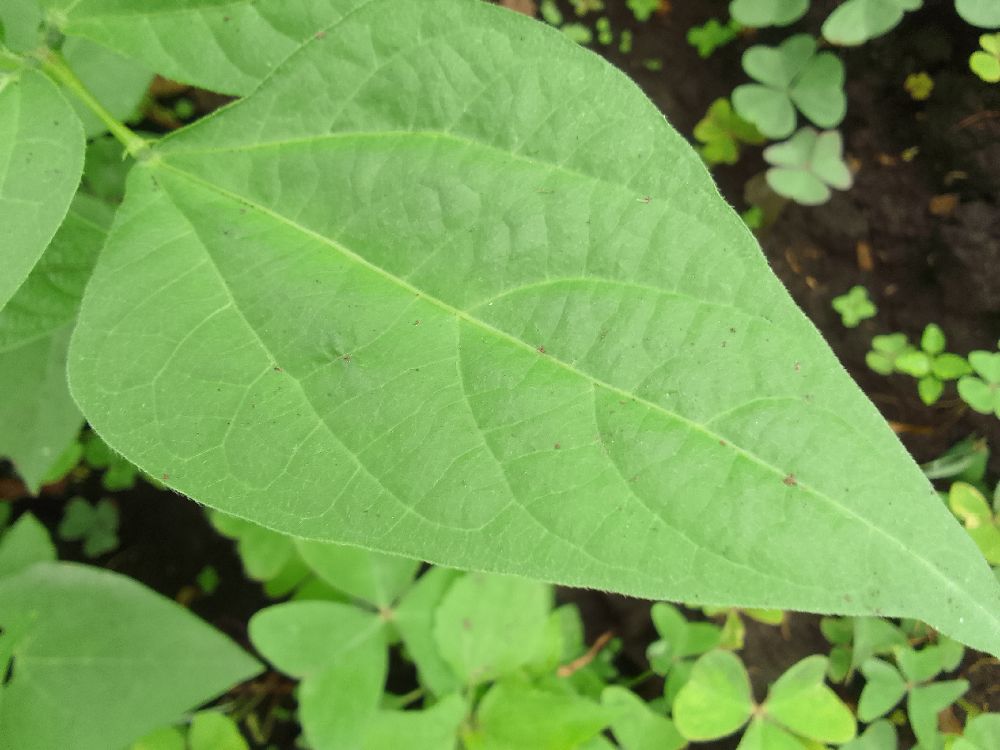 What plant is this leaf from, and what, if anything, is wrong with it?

common bean, healthy
